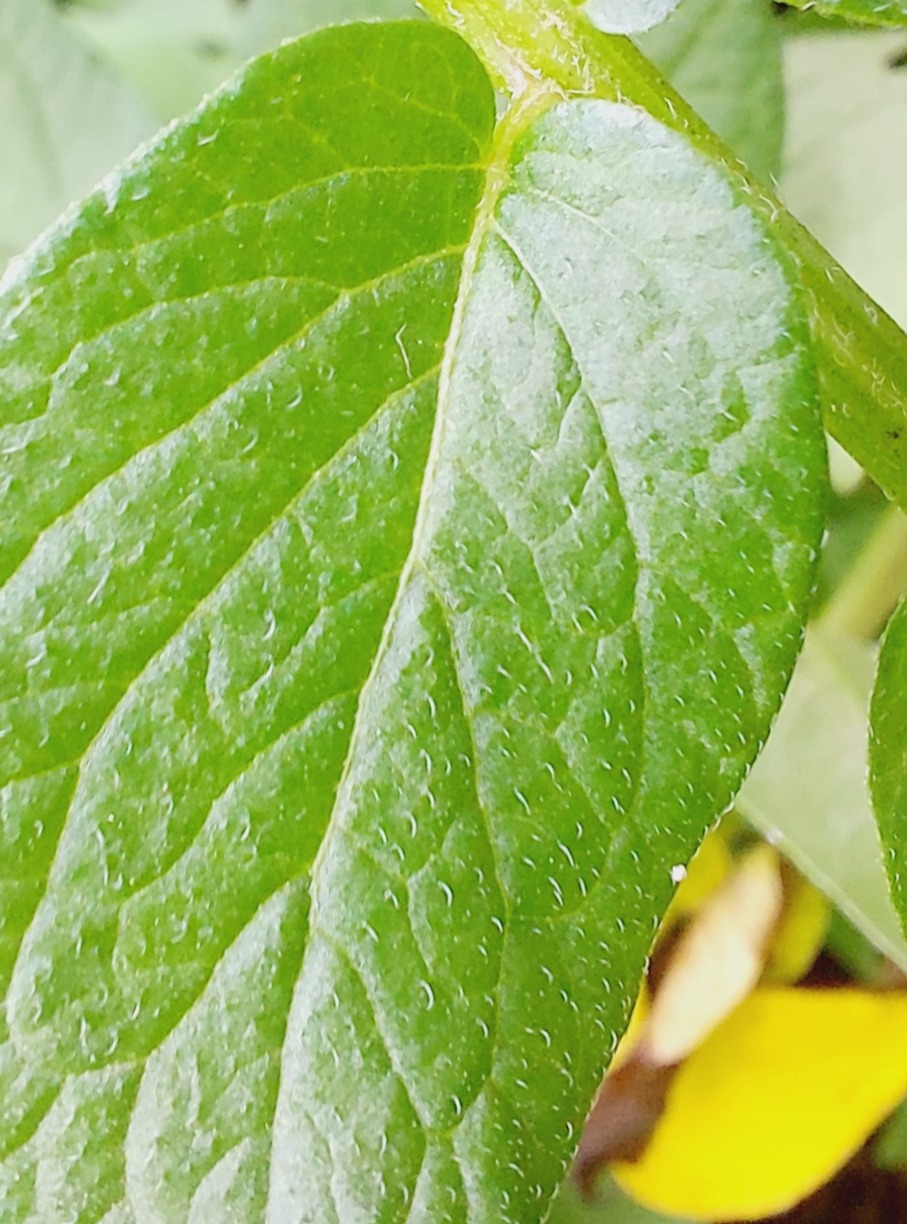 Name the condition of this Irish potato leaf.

healthy
